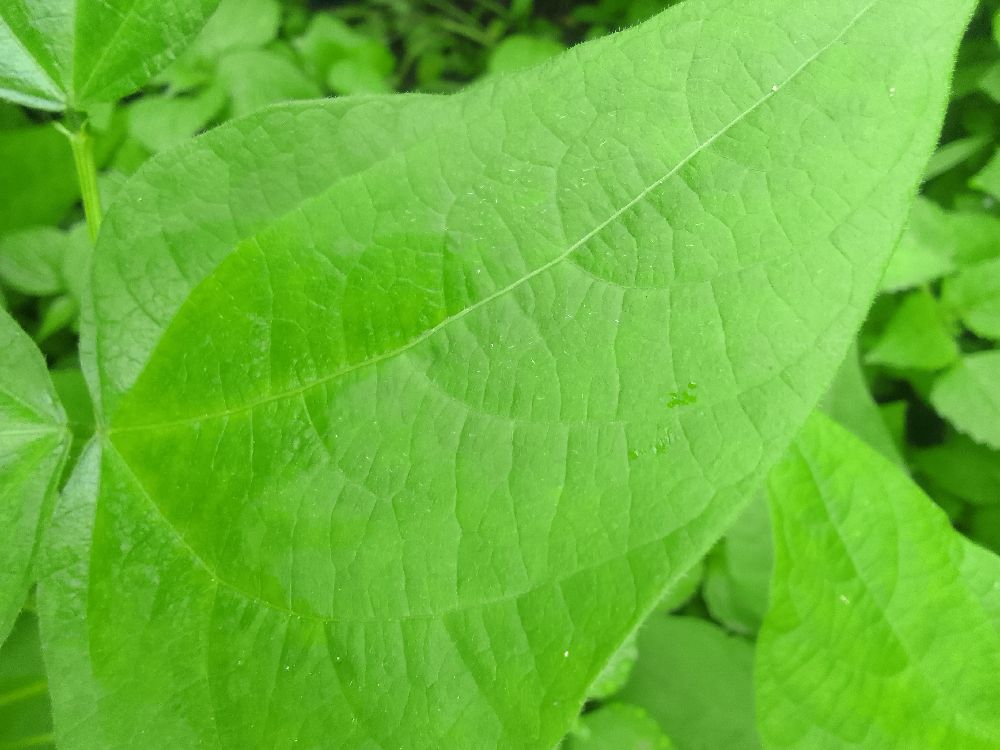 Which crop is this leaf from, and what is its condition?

common bean, healthy
